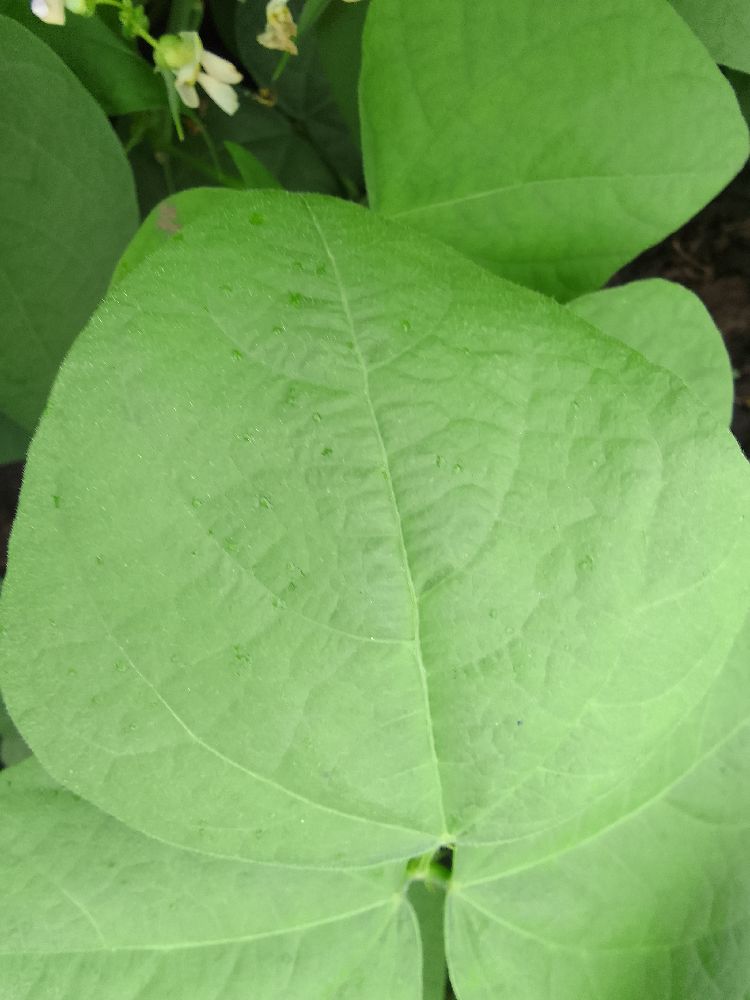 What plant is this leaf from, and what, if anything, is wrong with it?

common bean, healthy
